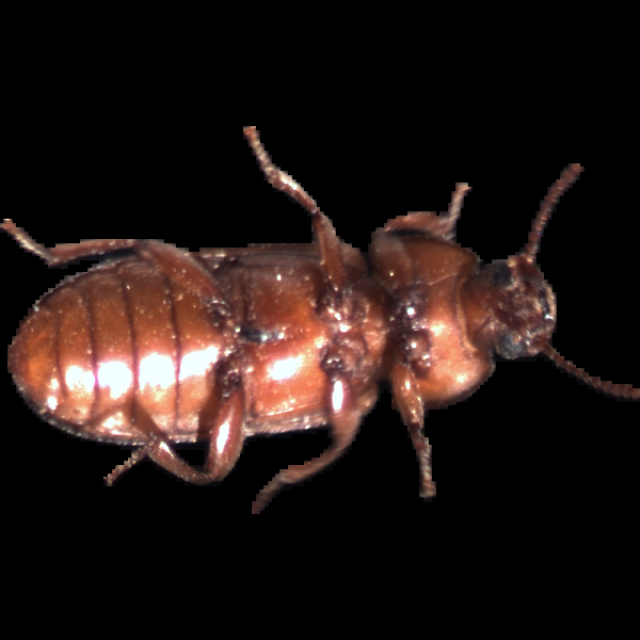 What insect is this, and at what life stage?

mealworm beetle
